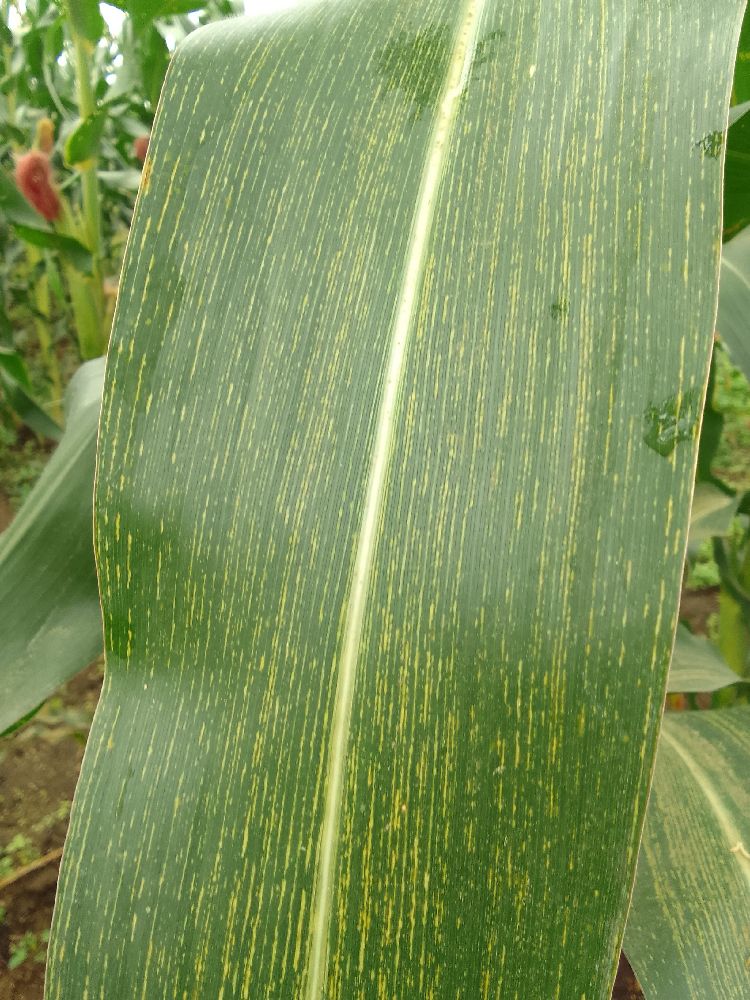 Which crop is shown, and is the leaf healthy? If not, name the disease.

maize, maize streak virus
